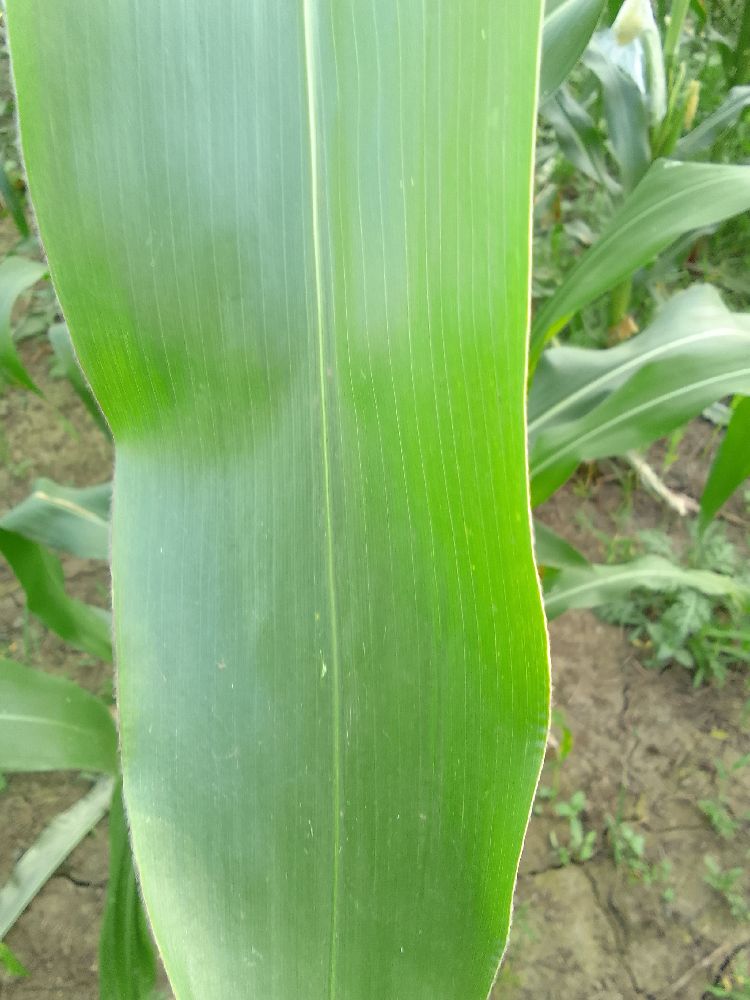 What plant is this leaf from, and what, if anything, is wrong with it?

maize, healthy
